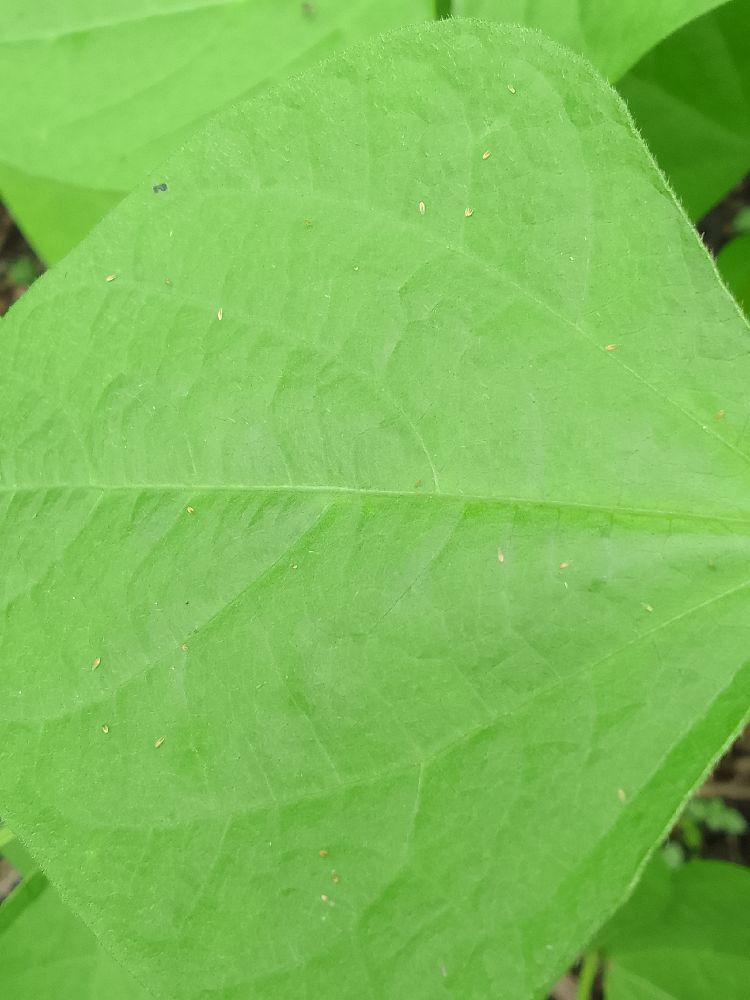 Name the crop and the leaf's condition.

common bean, healthy
